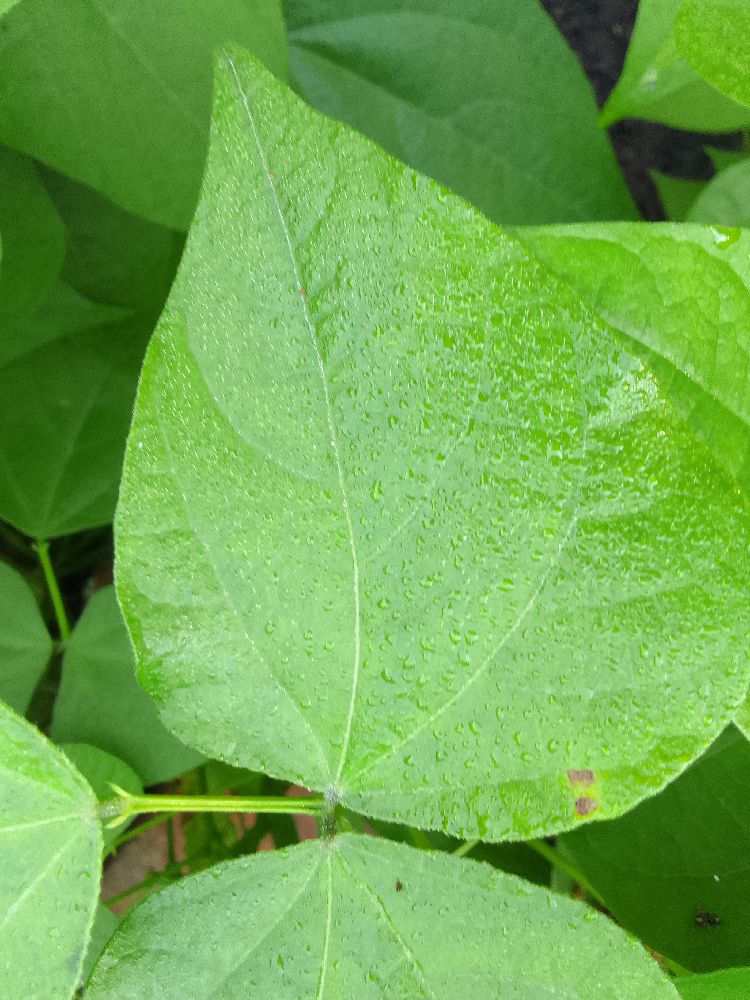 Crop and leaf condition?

common bean, healthy
